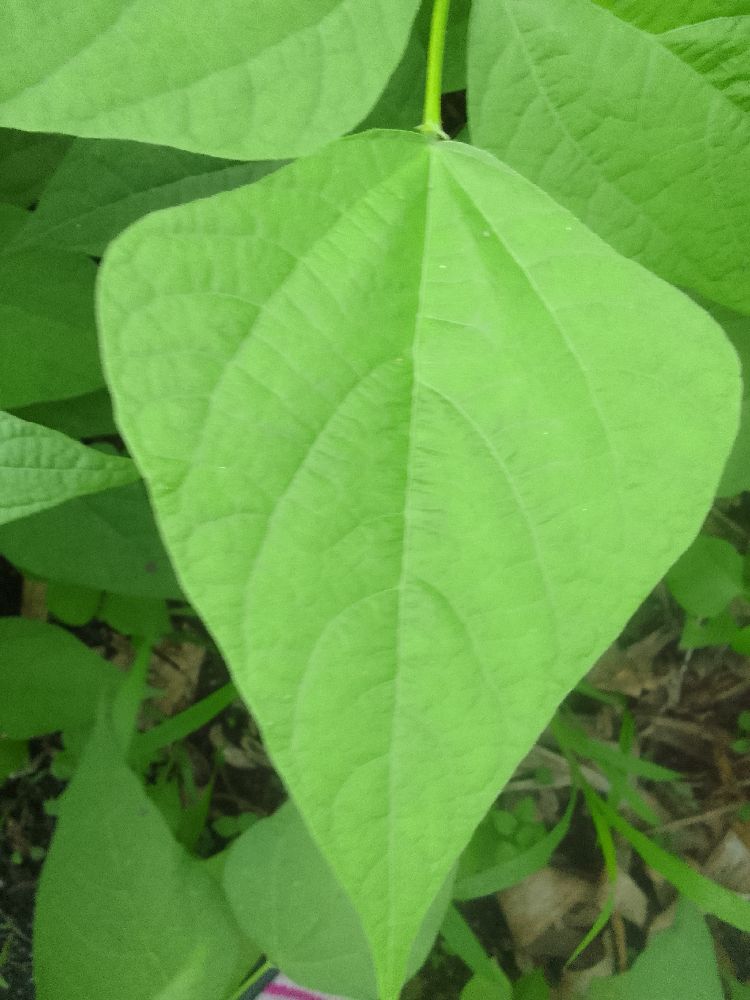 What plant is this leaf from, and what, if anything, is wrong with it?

common bean, healthy
